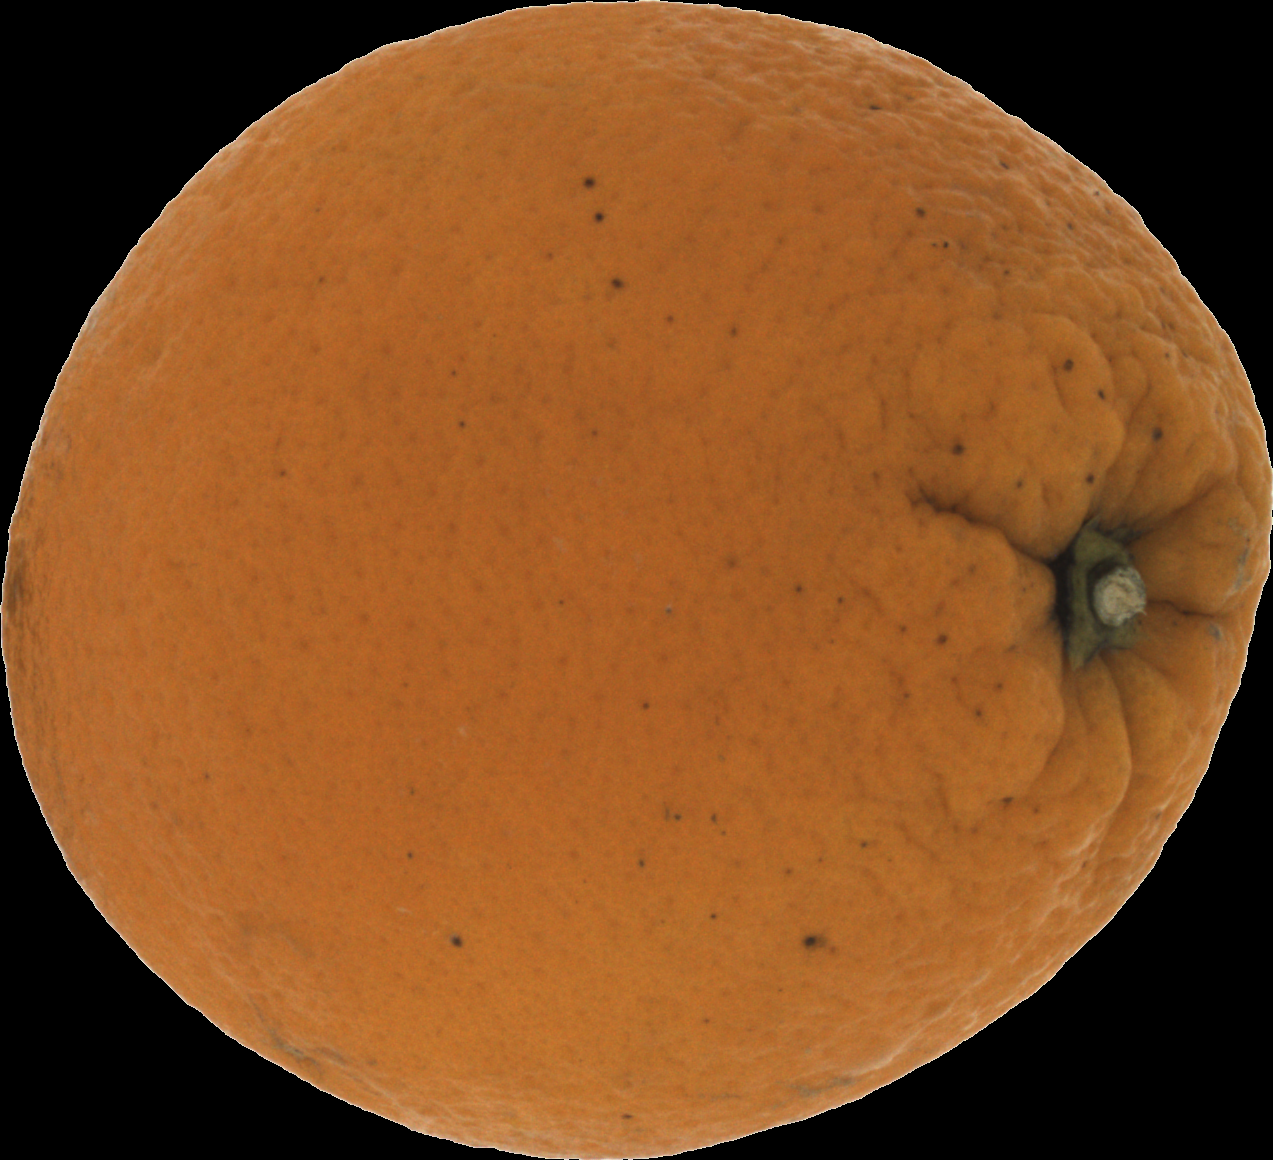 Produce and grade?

orange, bad
